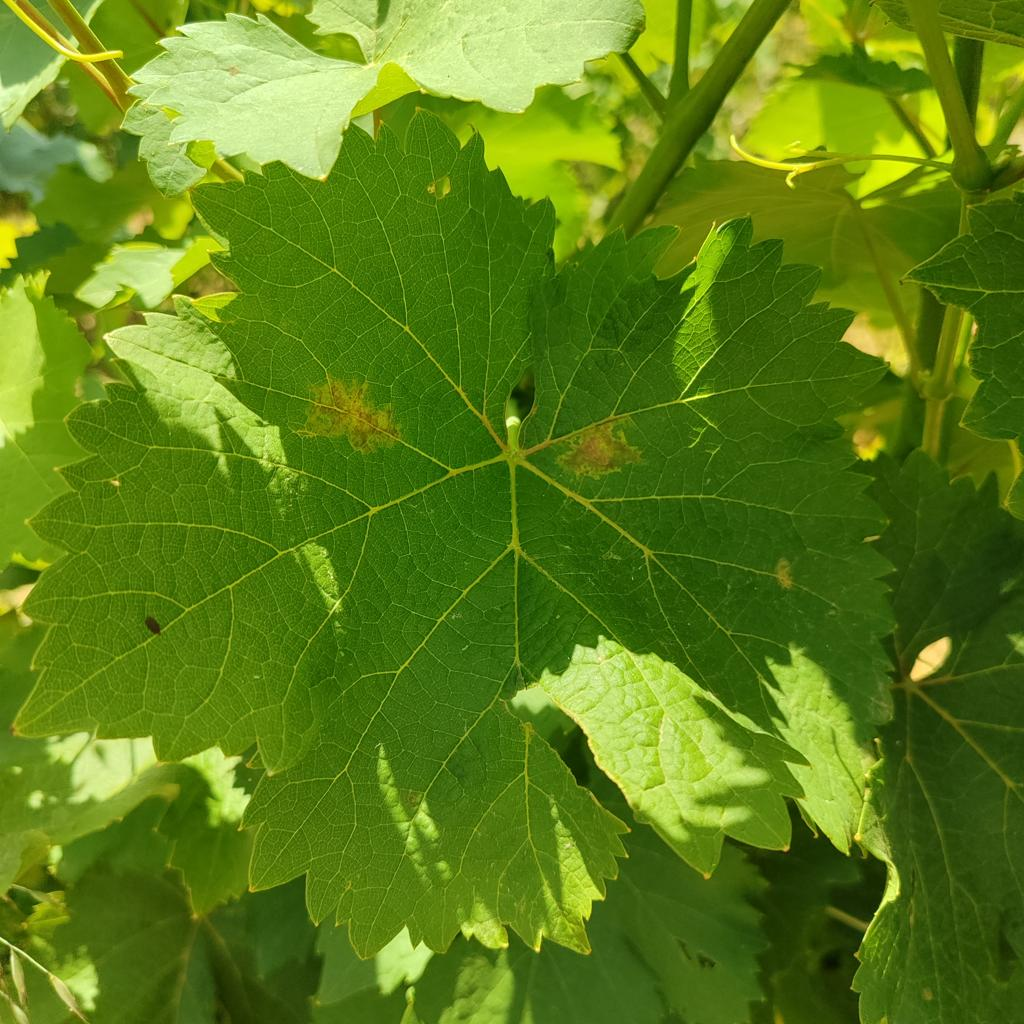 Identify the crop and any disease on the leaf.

grapevine, downy mildew
